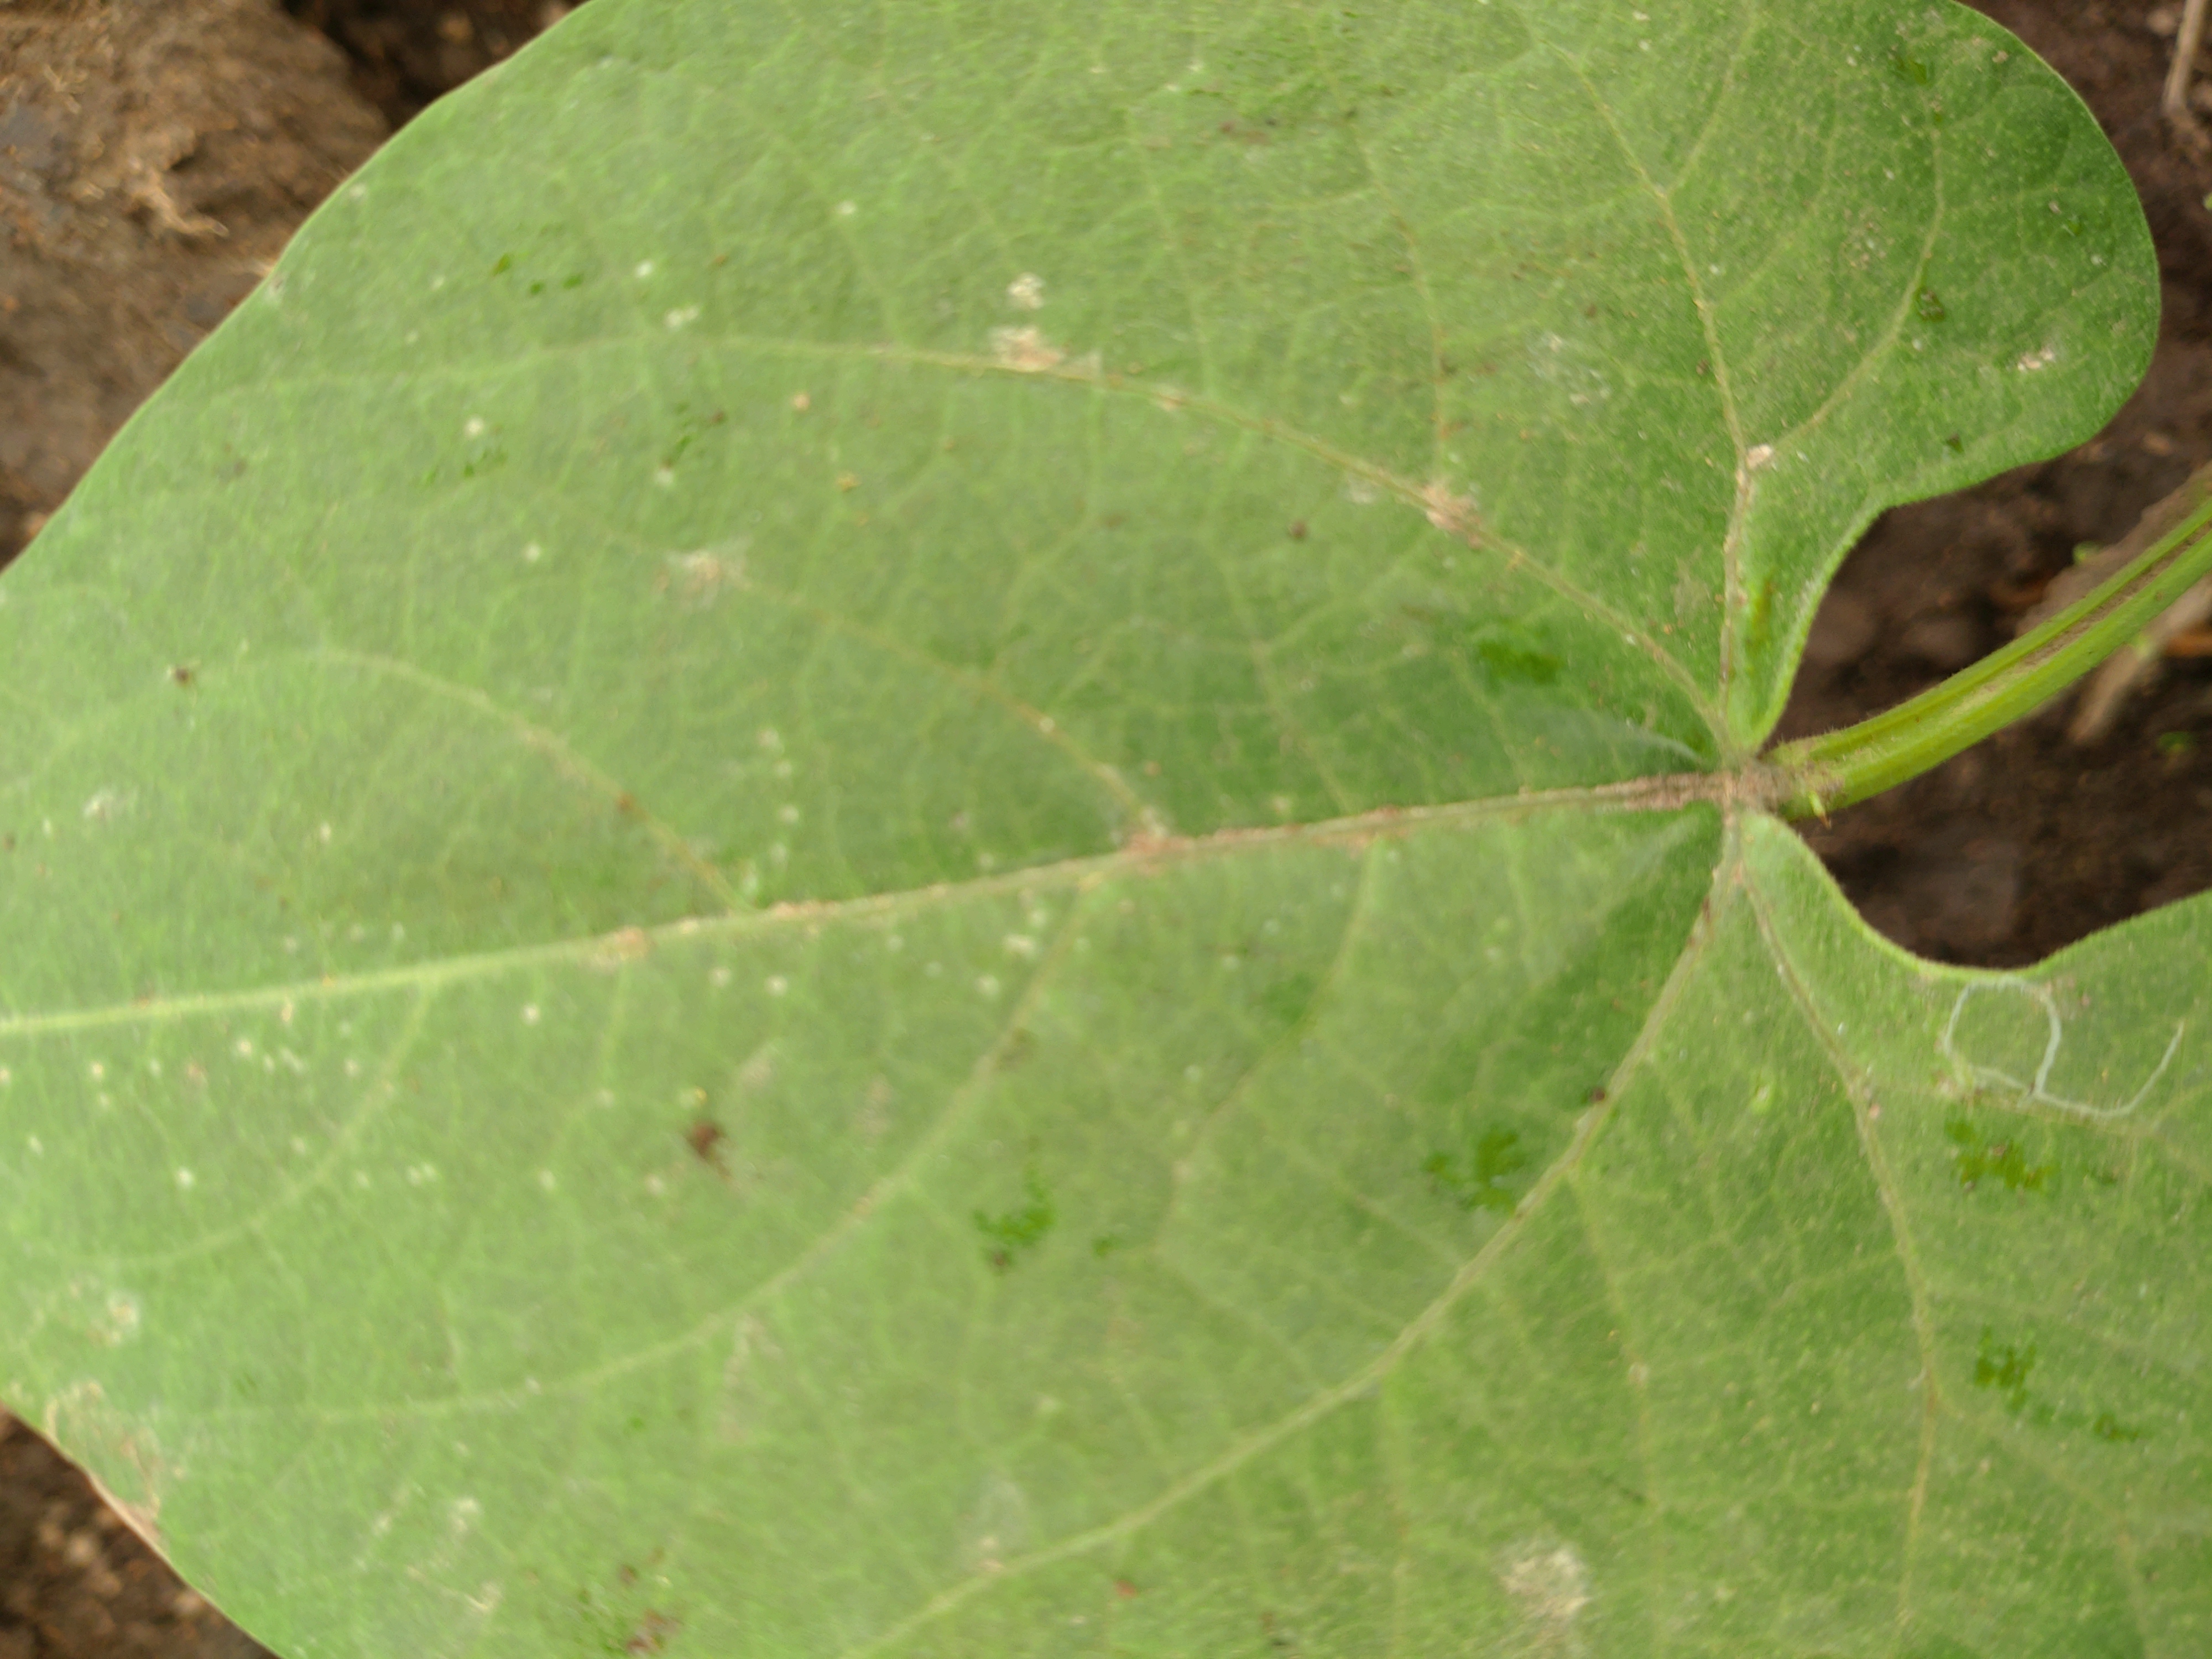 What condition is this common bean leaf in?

healthy
